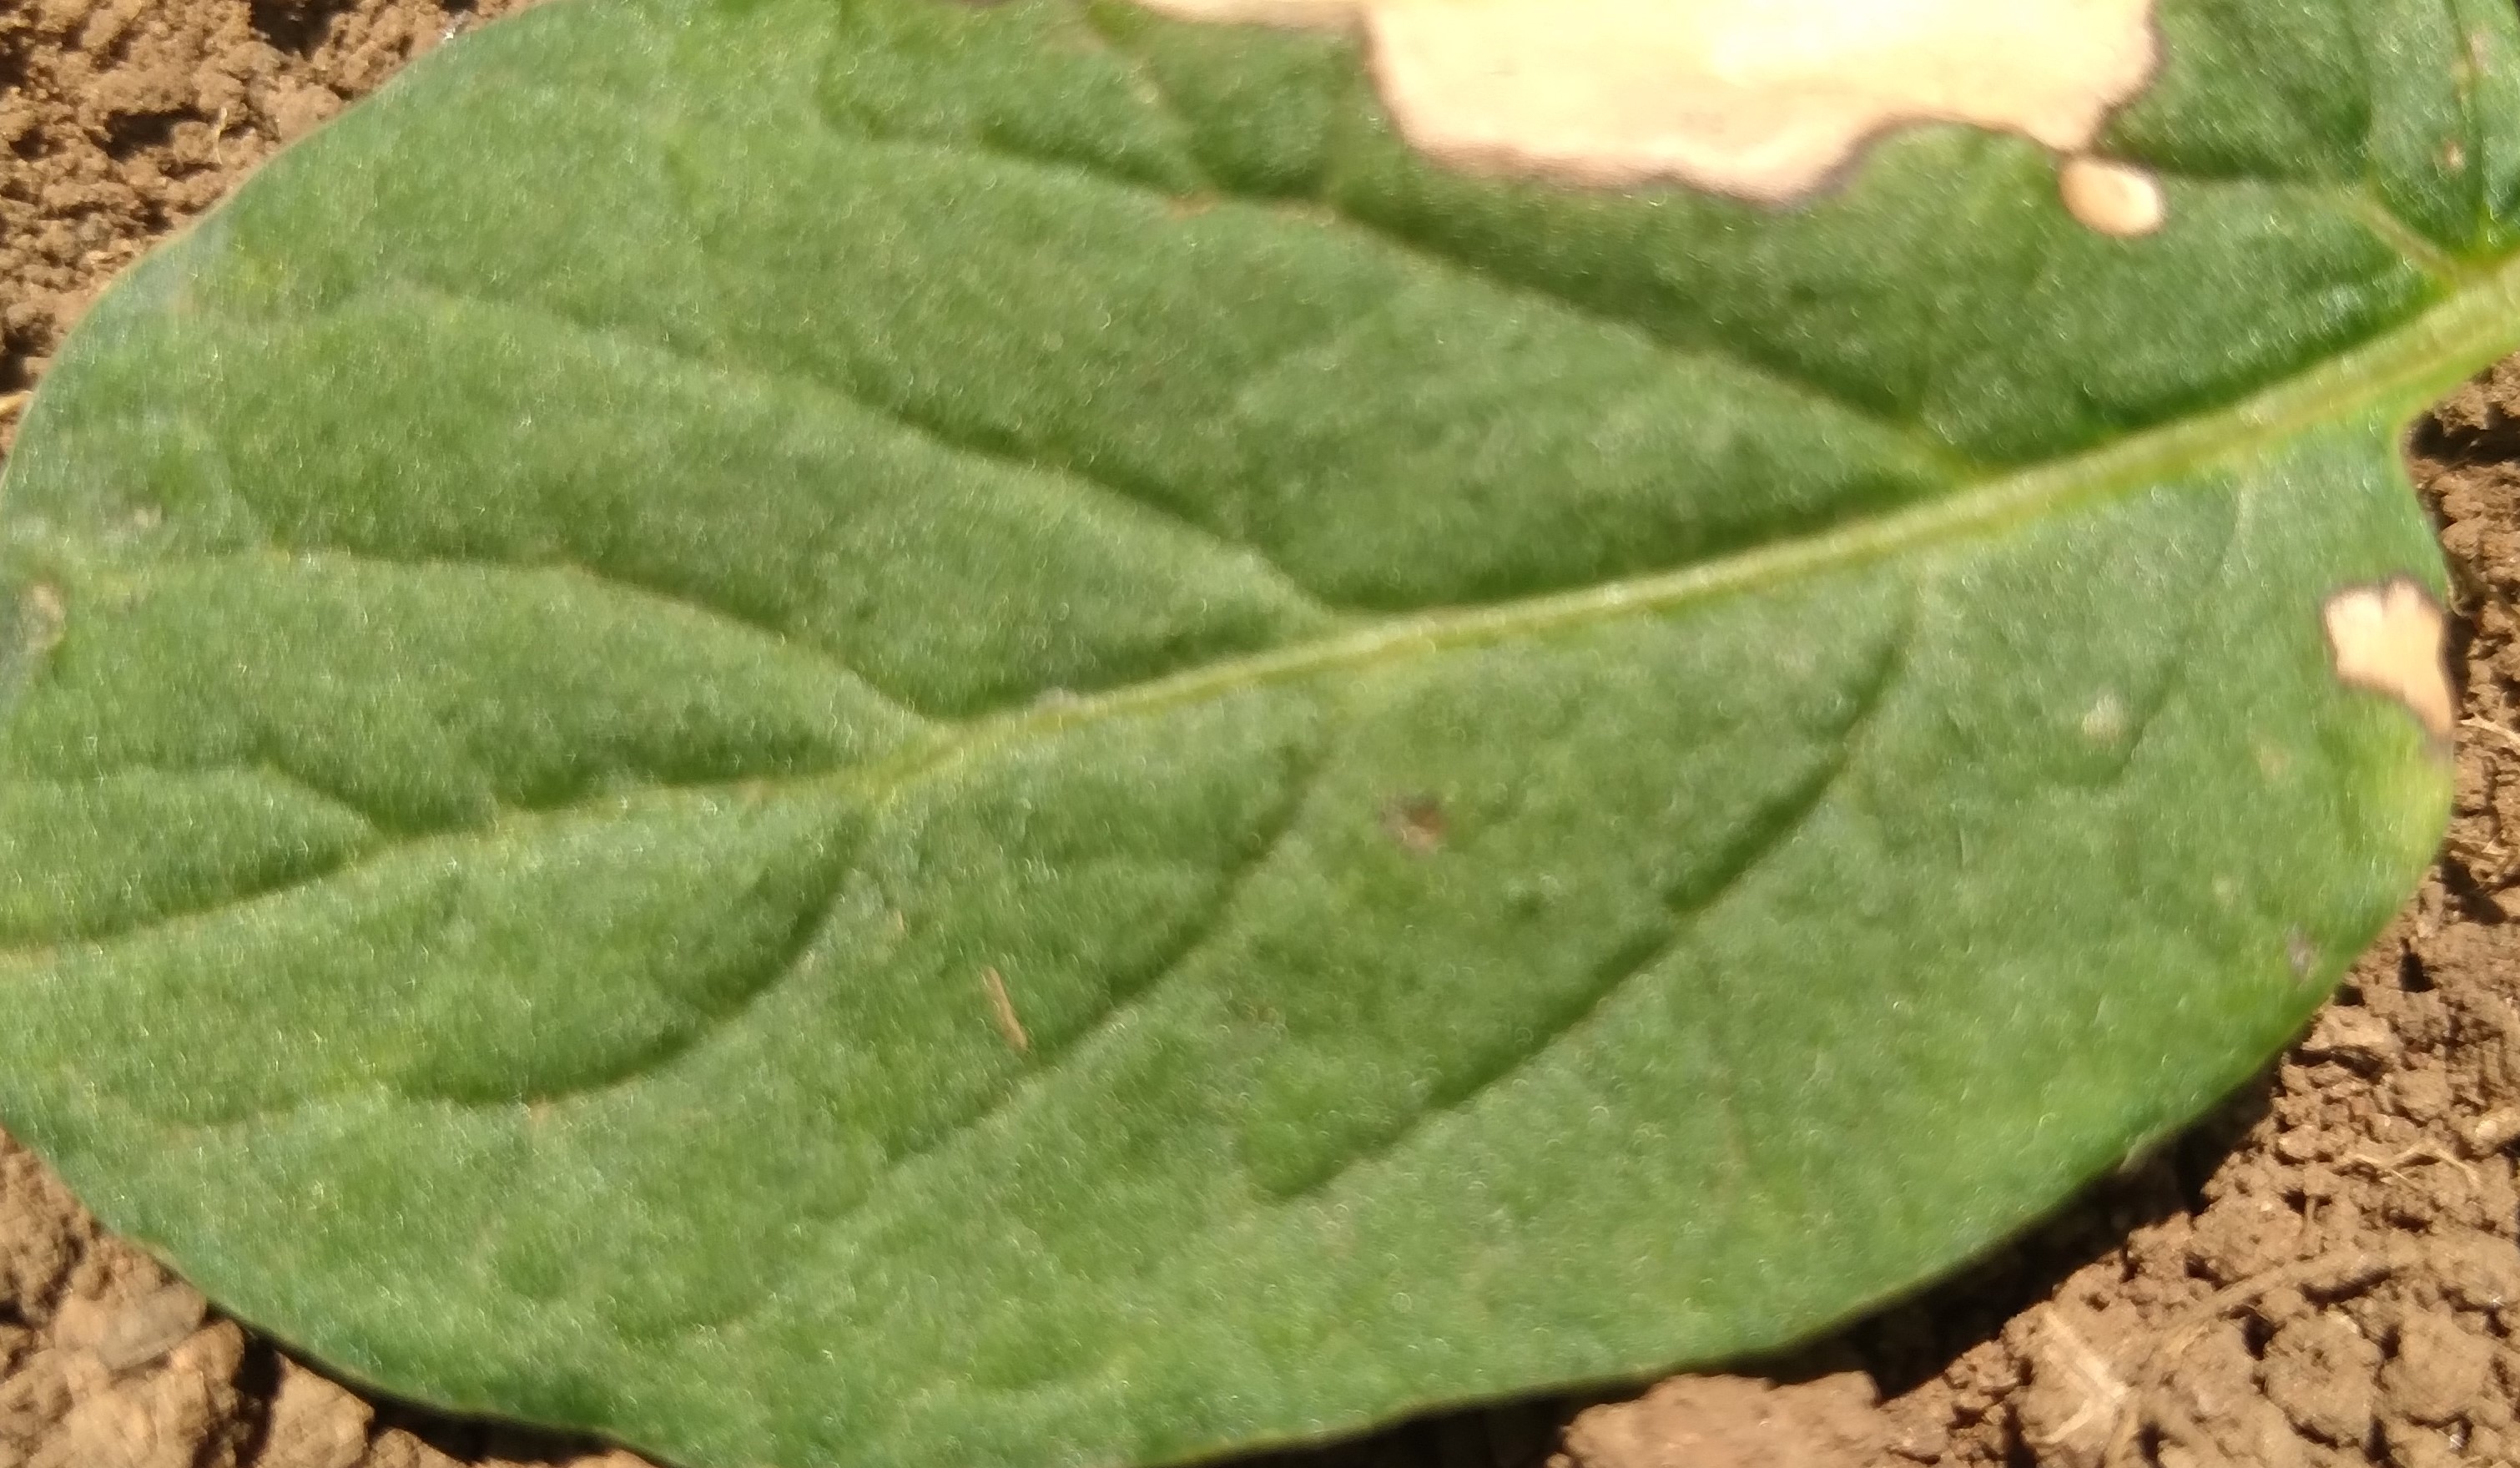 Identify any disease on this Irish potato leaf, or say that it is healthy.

early blight
